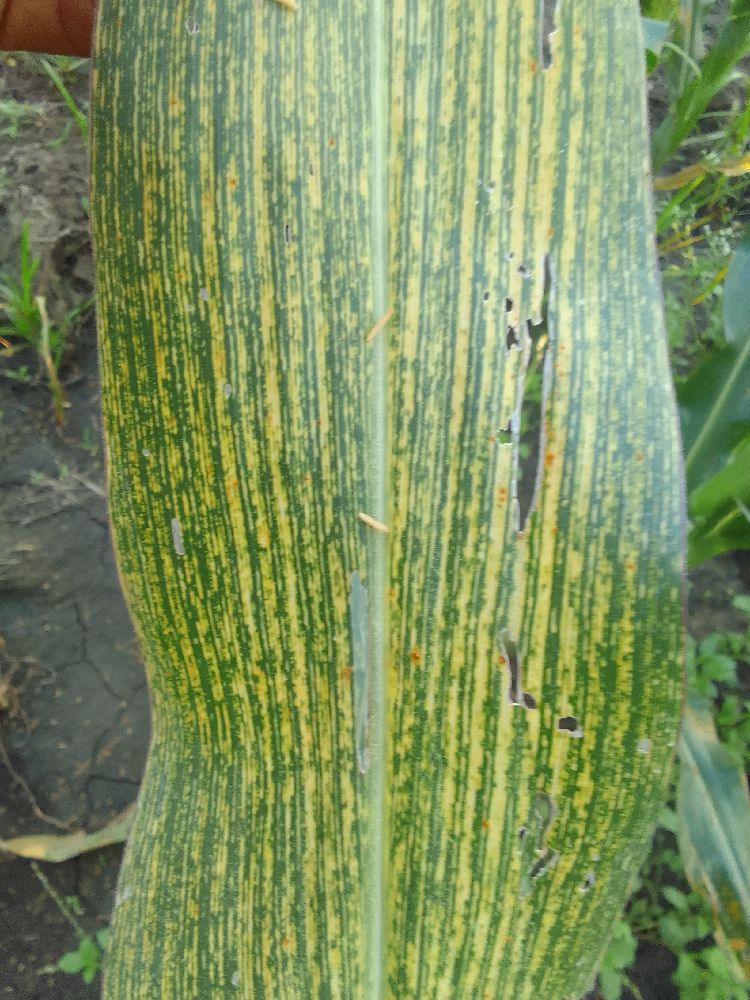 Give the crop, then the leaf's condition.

maize, maize streak virus
